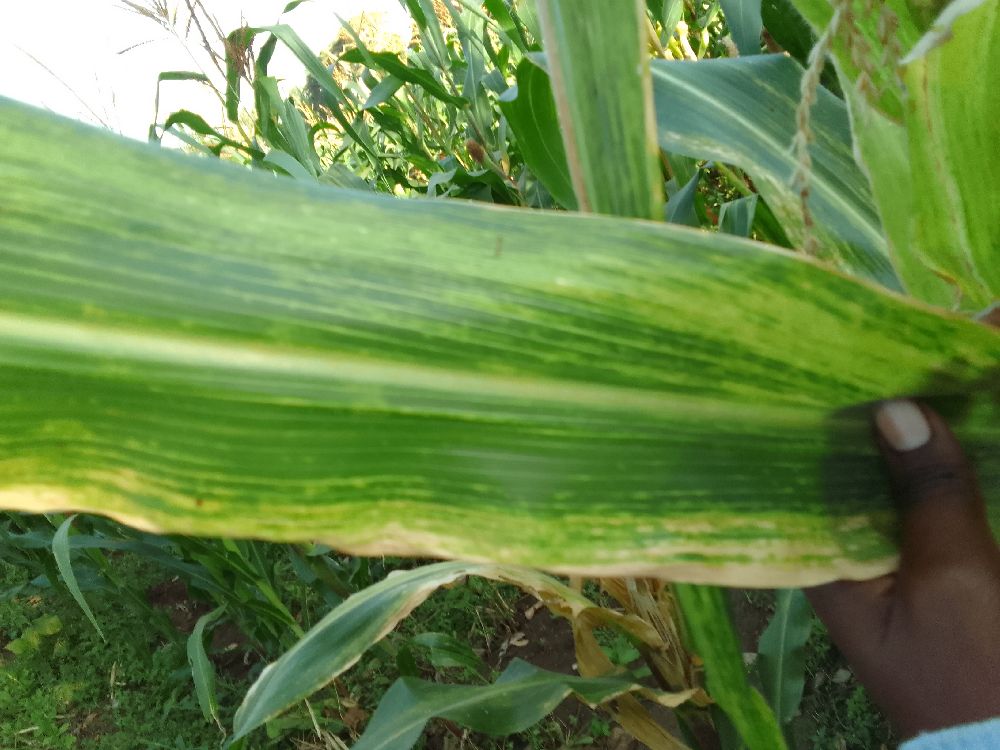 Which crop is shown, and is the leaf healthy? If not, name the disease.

maize, maize lethal necrosis
